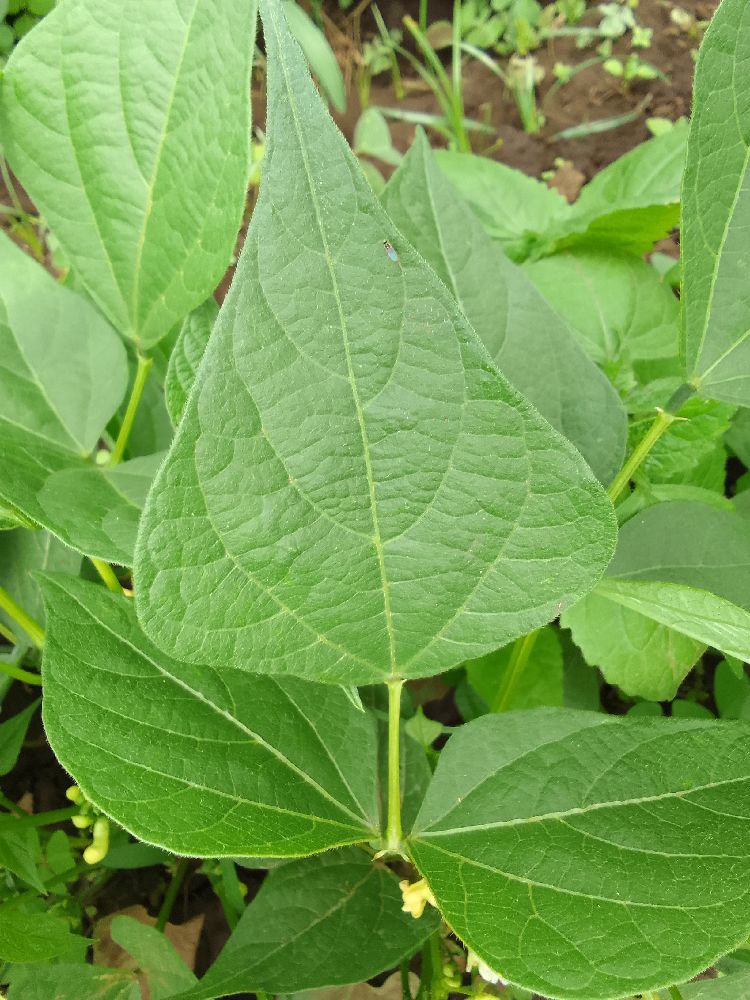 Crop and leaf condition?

common bean, healthy
